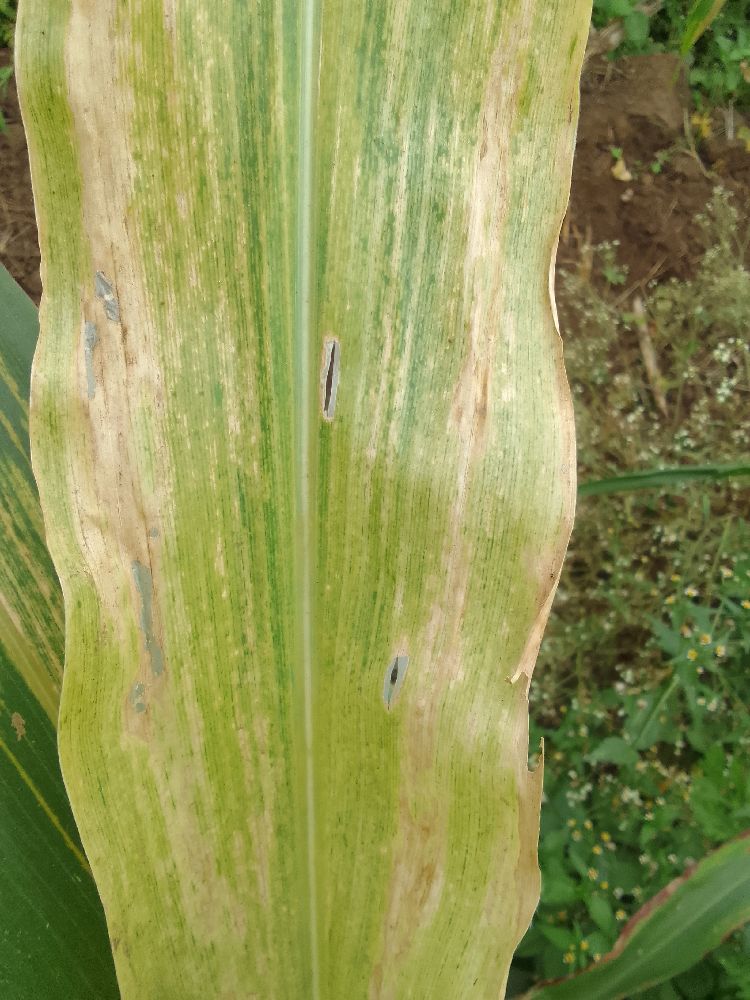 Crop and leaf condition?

maize, maize lethal necrosis
